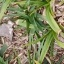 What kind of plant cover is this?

grass
